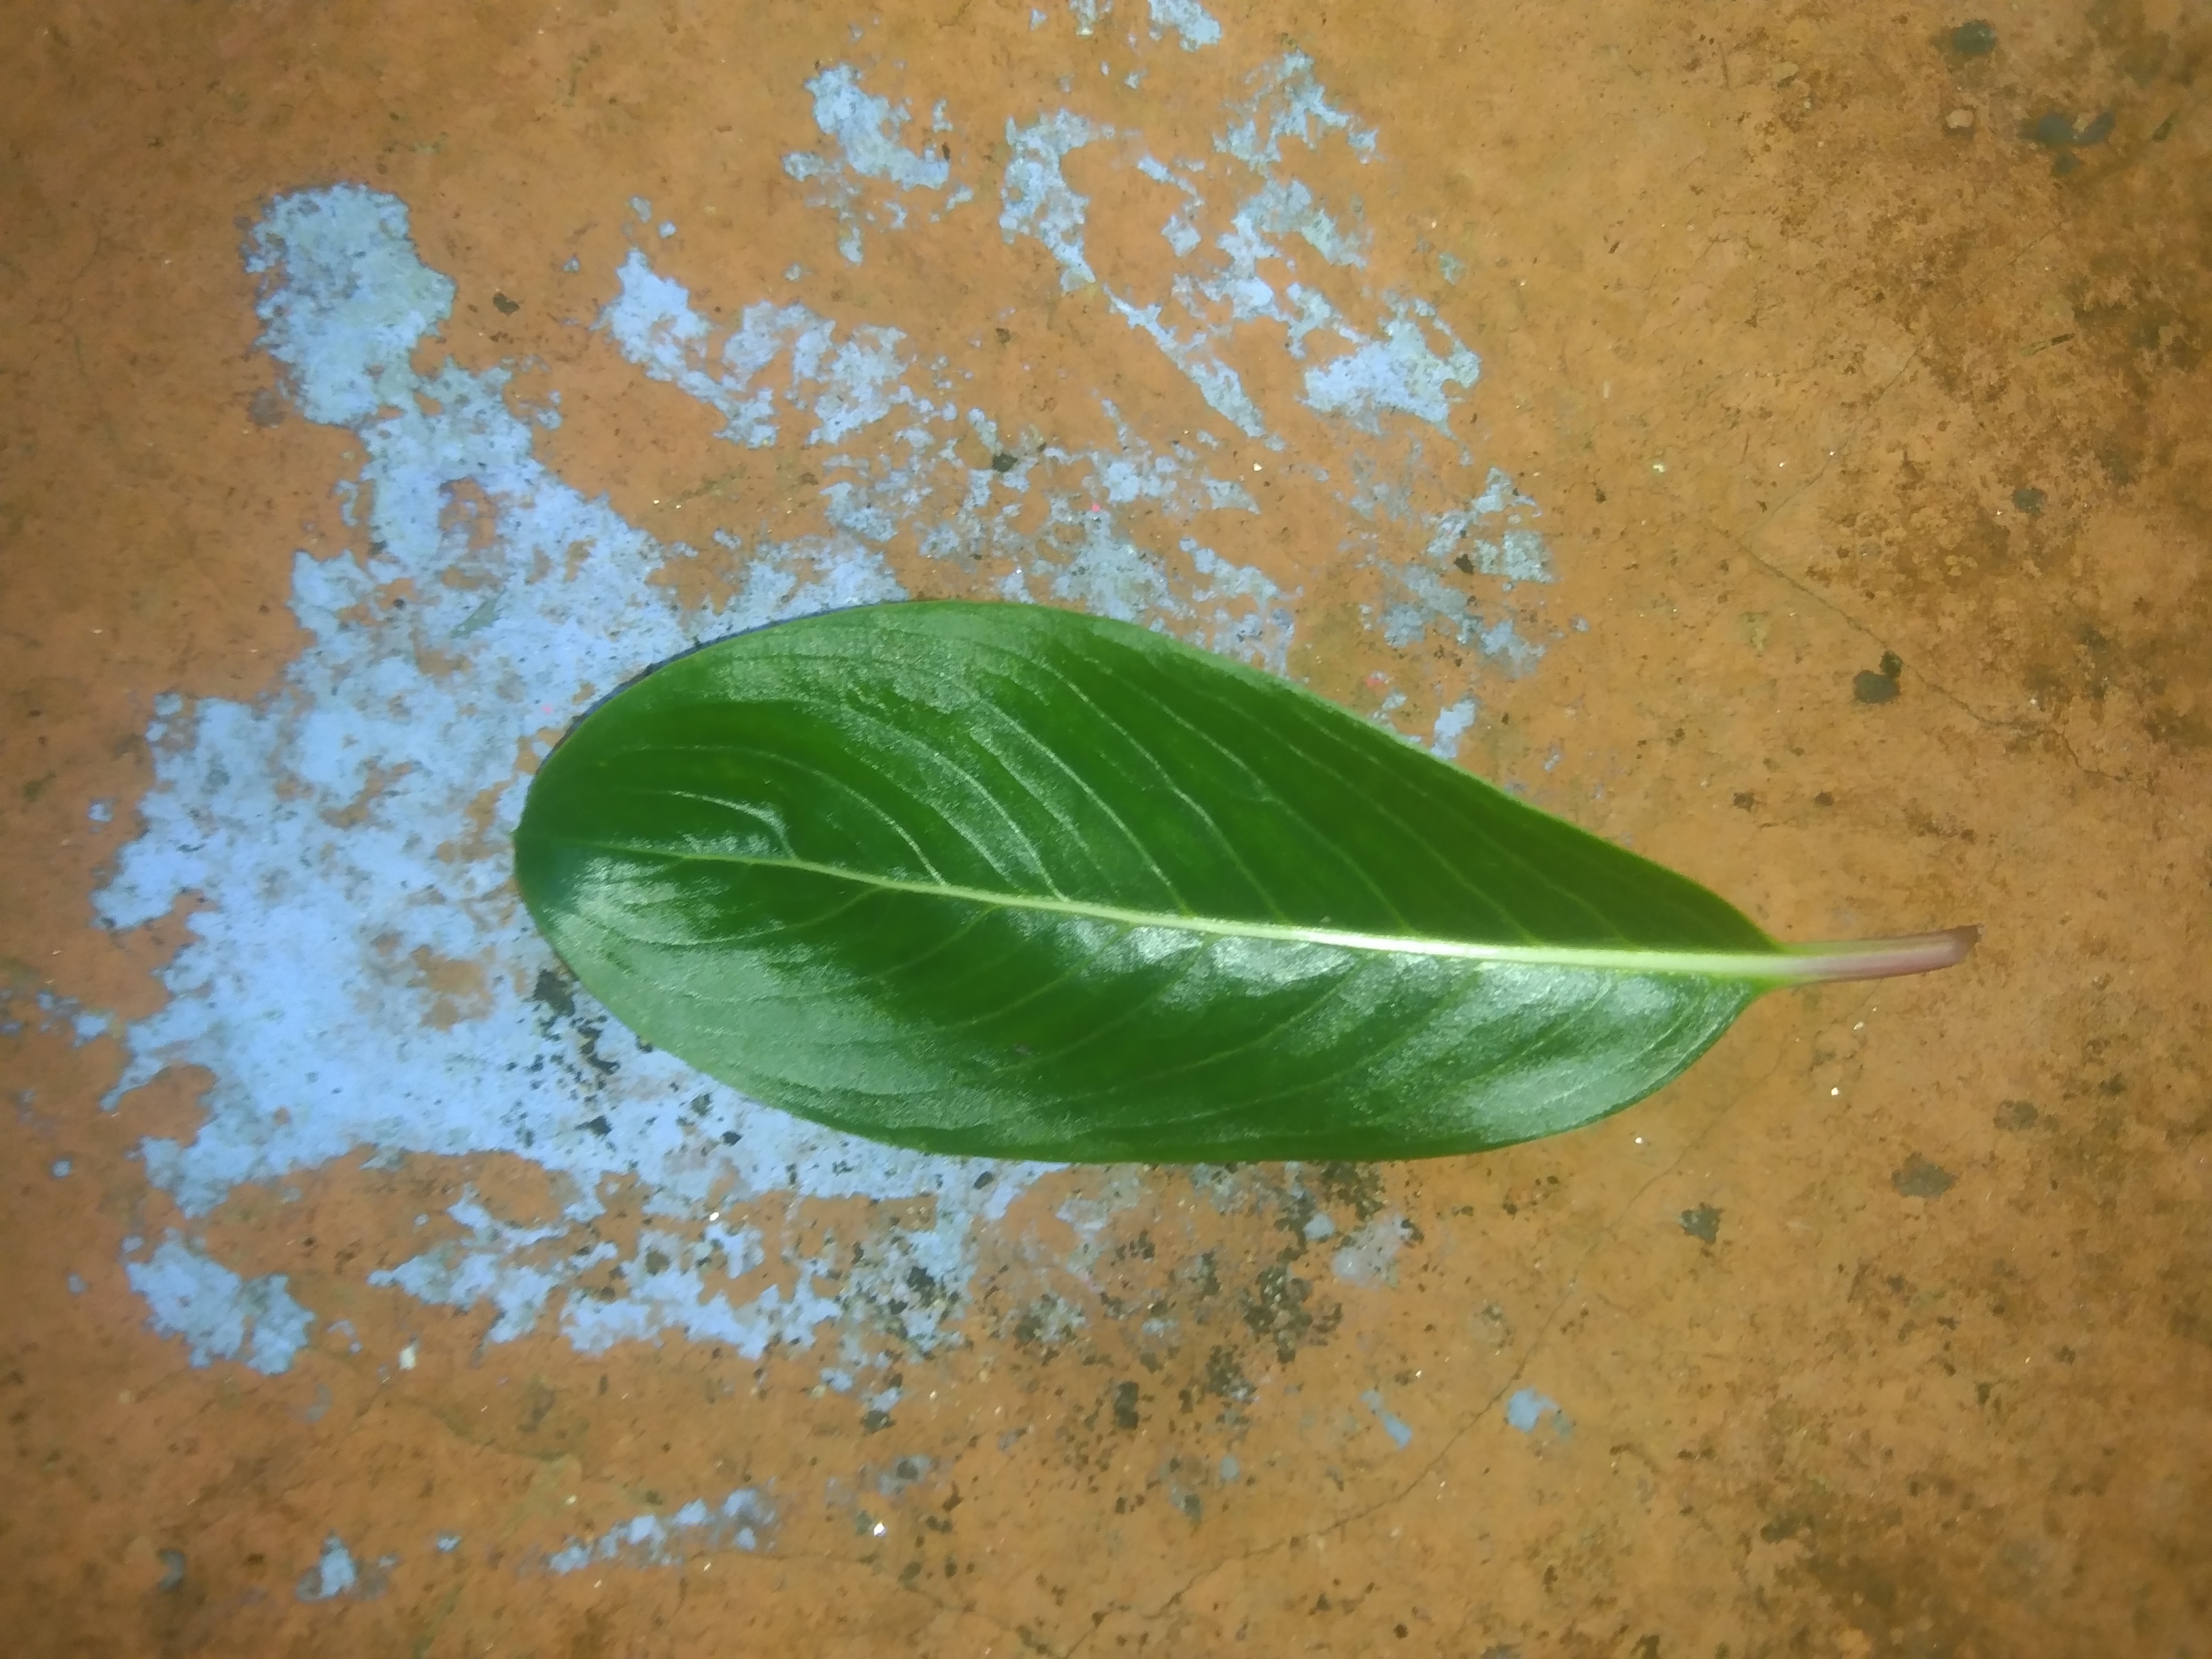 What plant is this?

rose periwinkle
